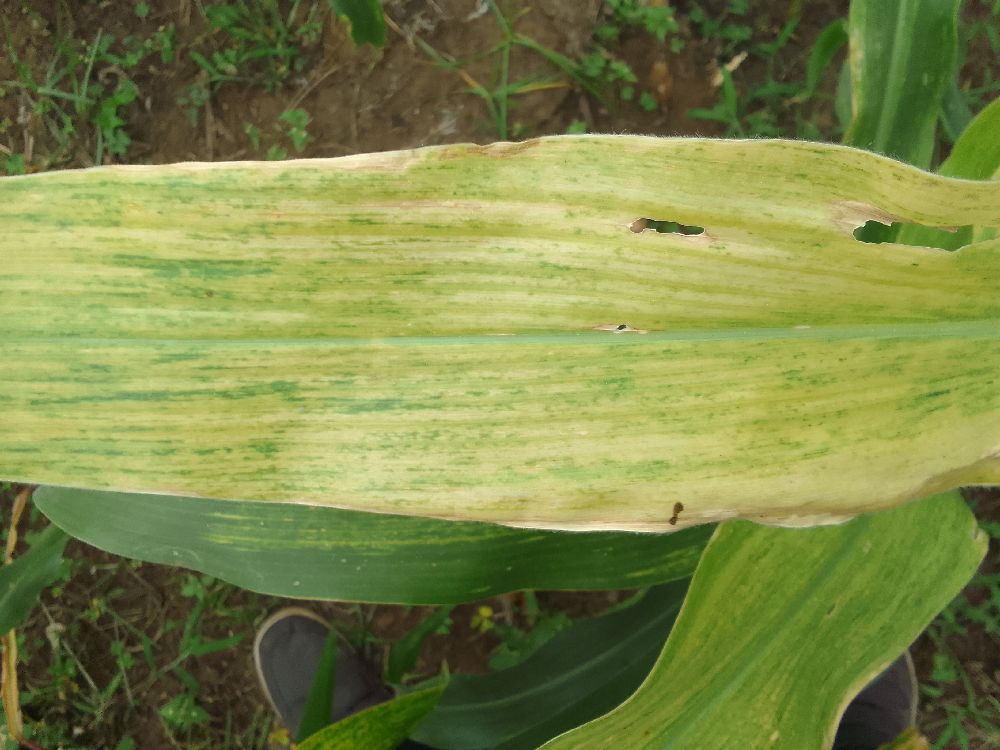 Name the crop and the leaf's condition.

maize, maize lethal necrosis
